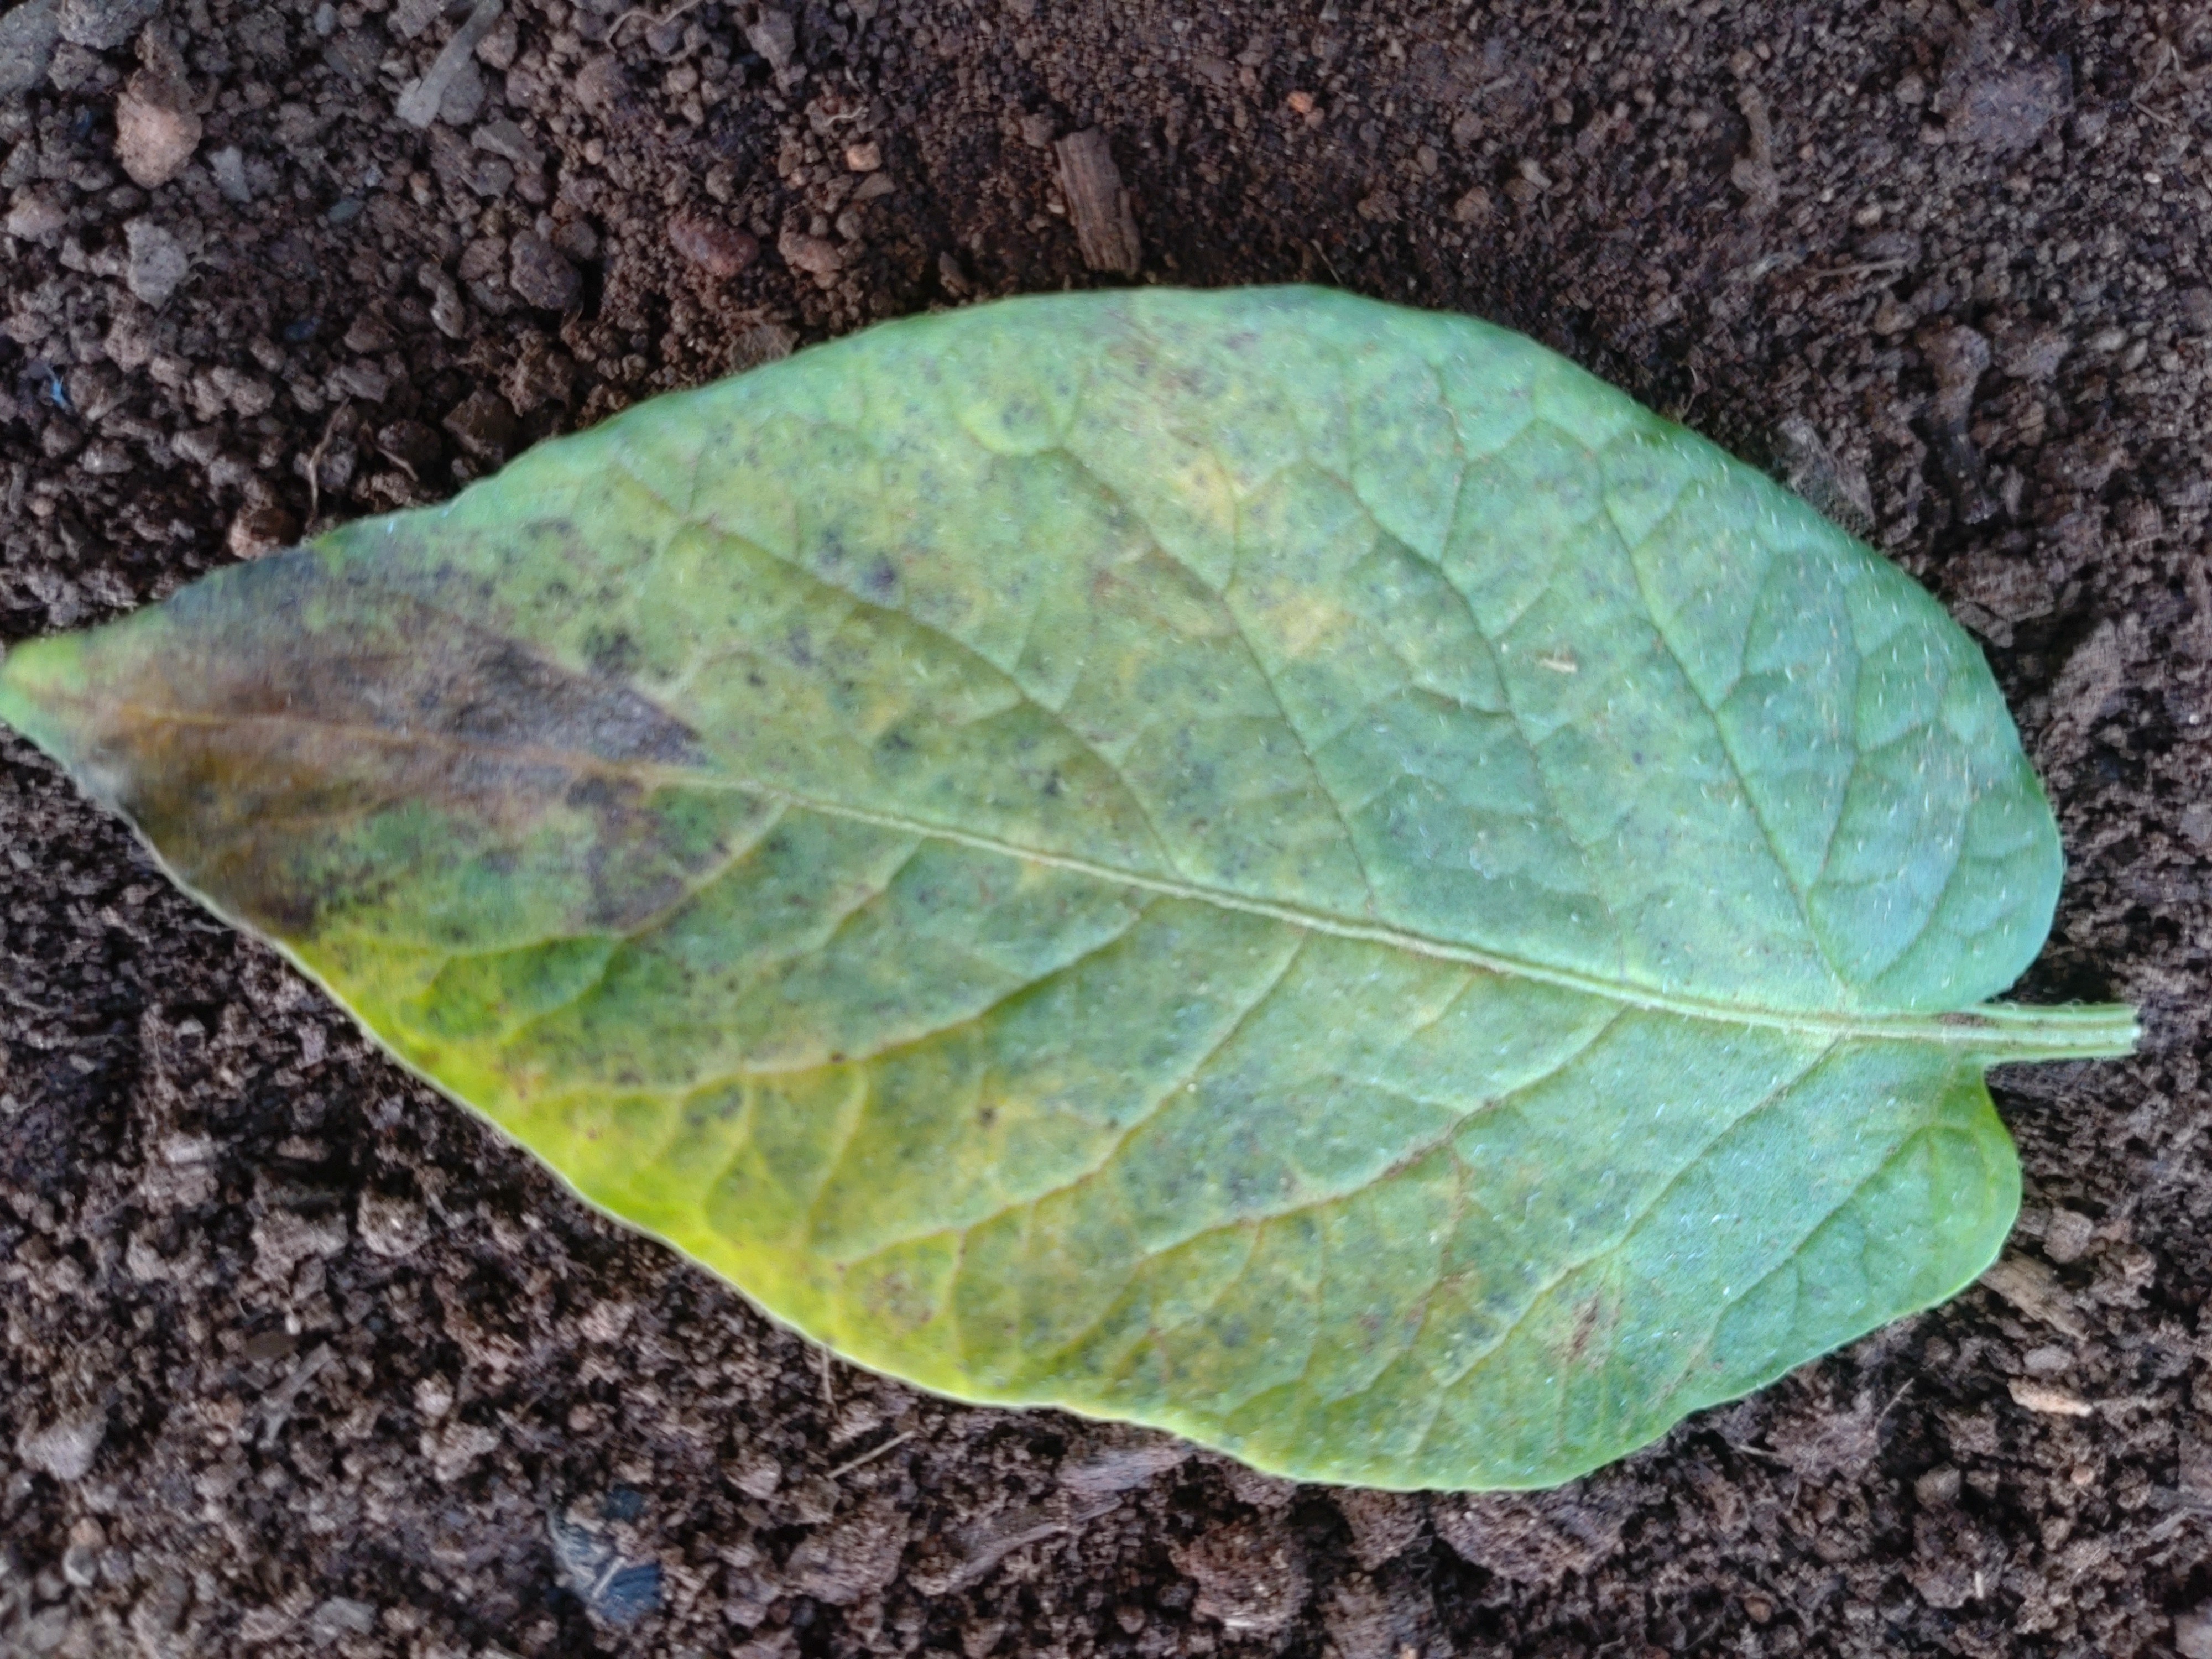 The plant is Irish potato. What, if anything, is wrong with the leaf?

late blight
